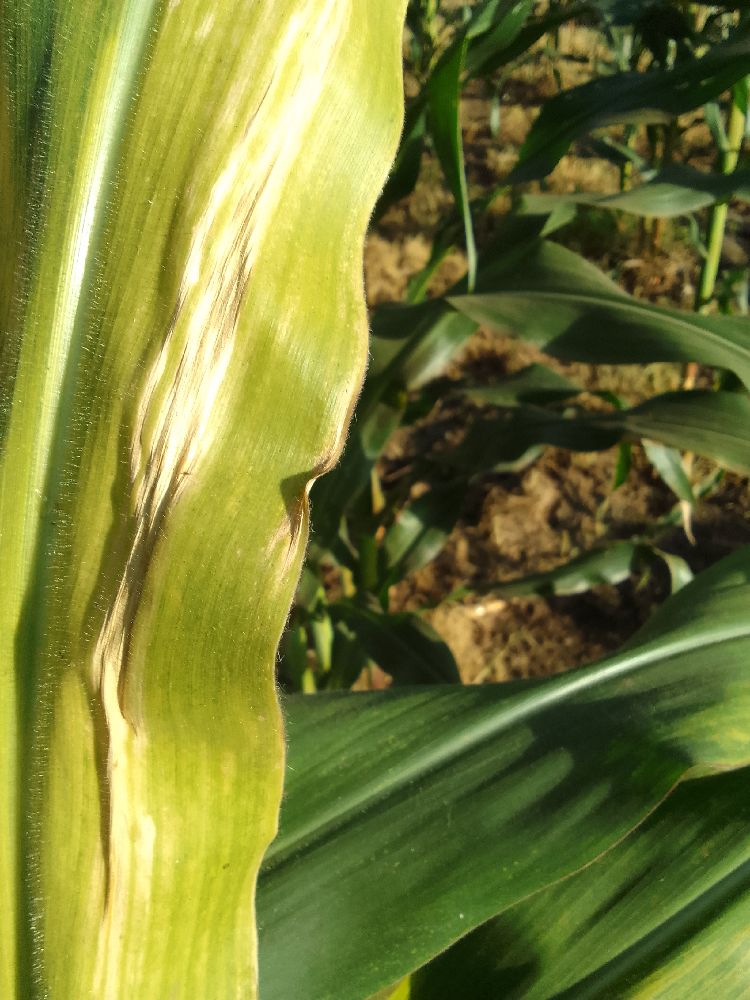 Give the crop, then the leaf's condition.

maize, maize lethal necrosis
